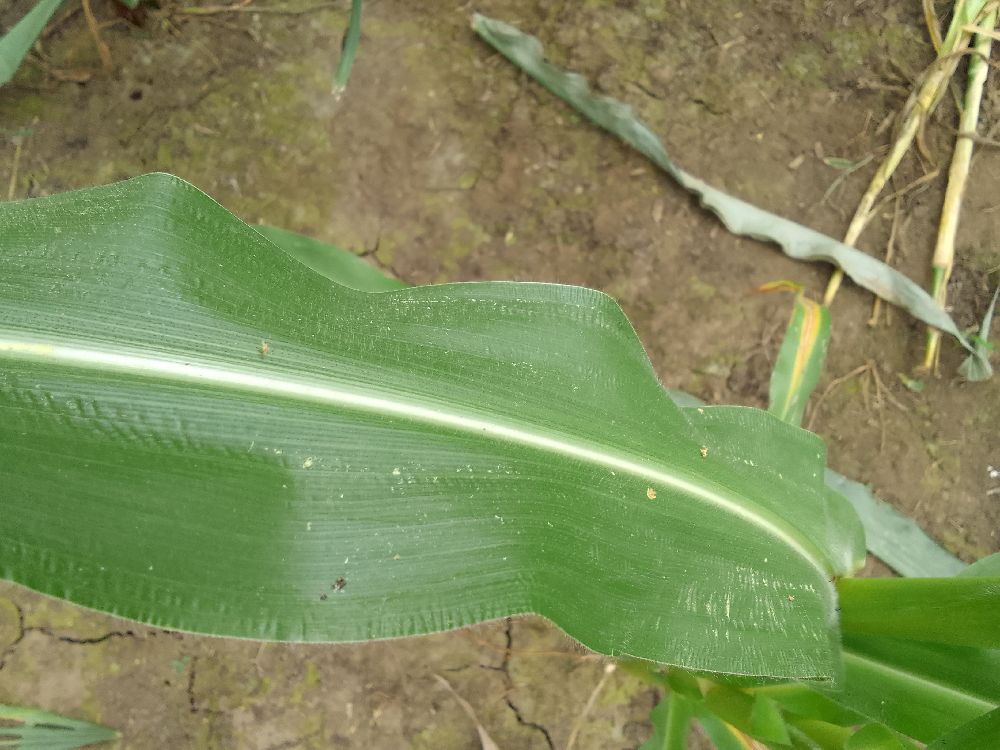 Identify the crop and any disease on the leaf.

maize, healthy
